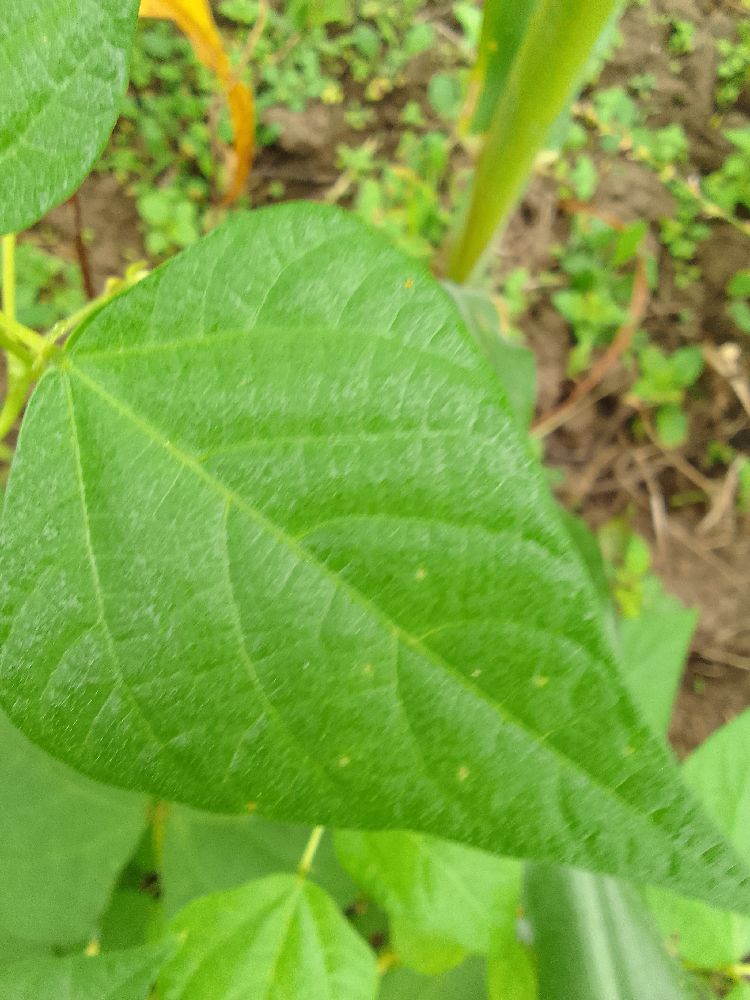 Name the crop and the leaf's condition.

common bean, healthy
